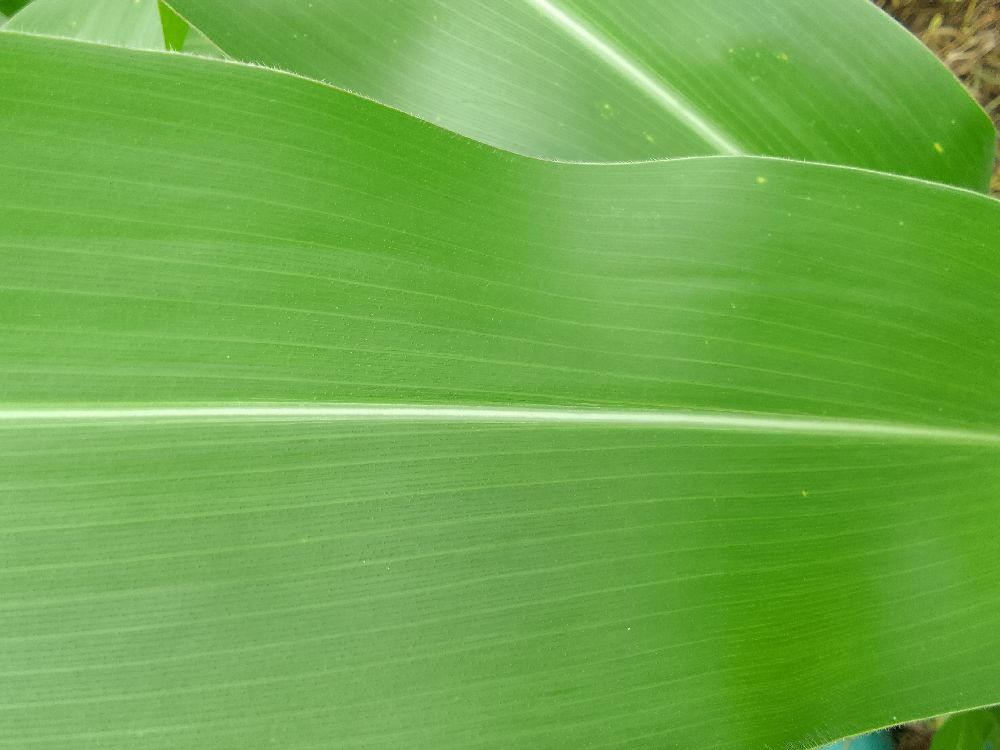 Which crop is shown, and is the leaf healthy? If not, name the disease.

maize, healthy
